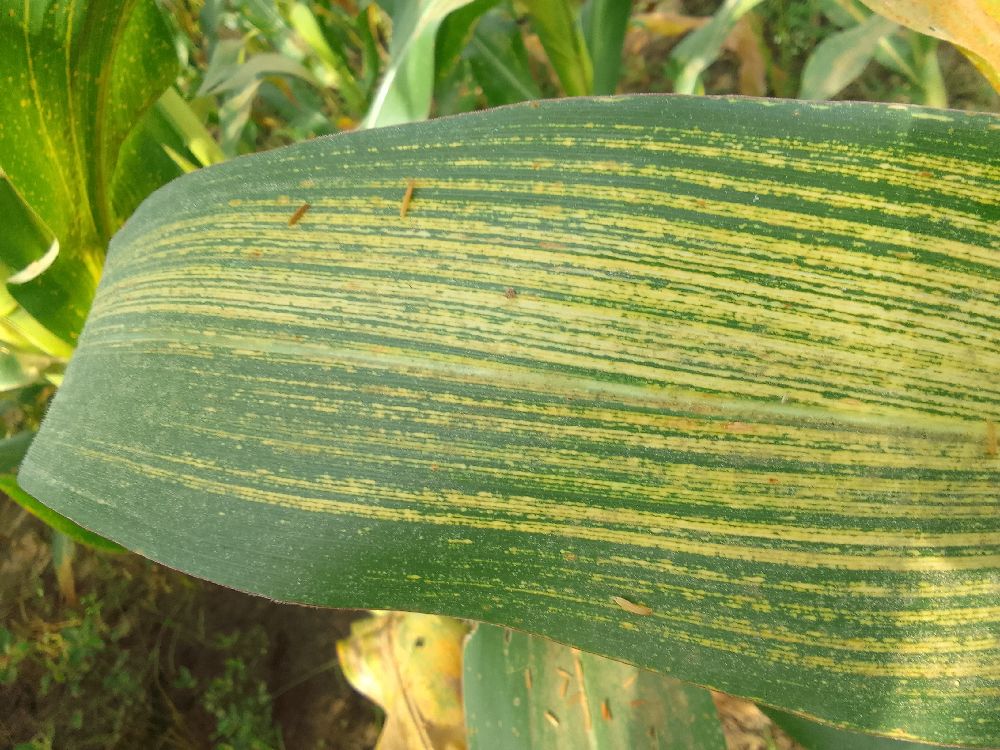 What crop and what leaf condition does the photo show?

maize, maize streak virus
